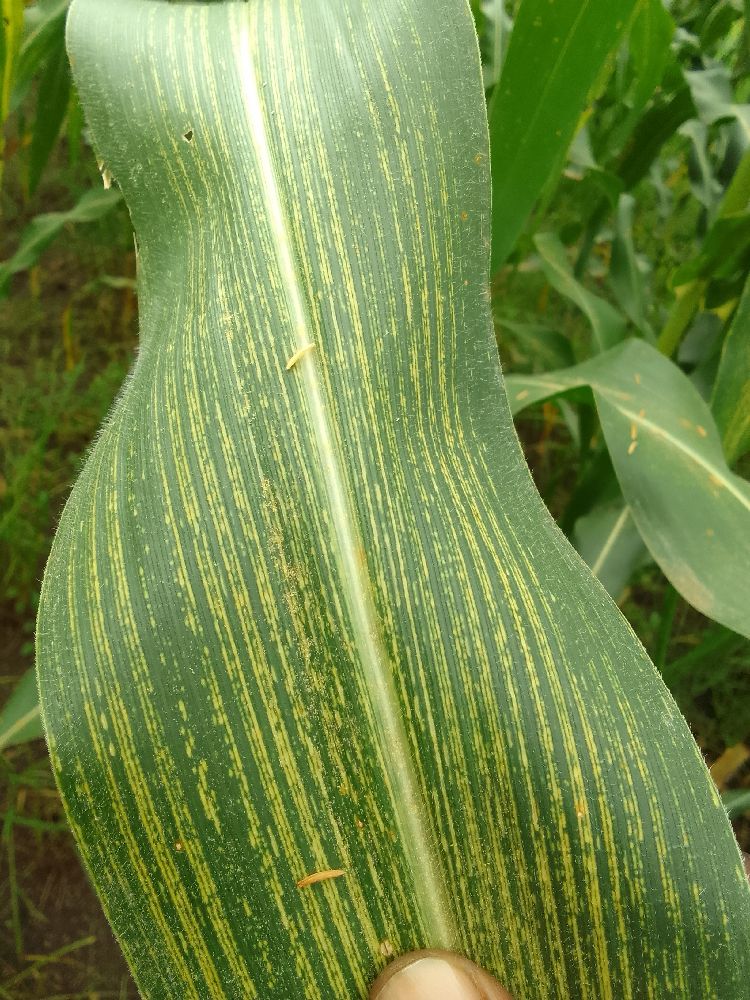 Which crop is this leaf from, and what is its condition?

maize, maize streak virus
